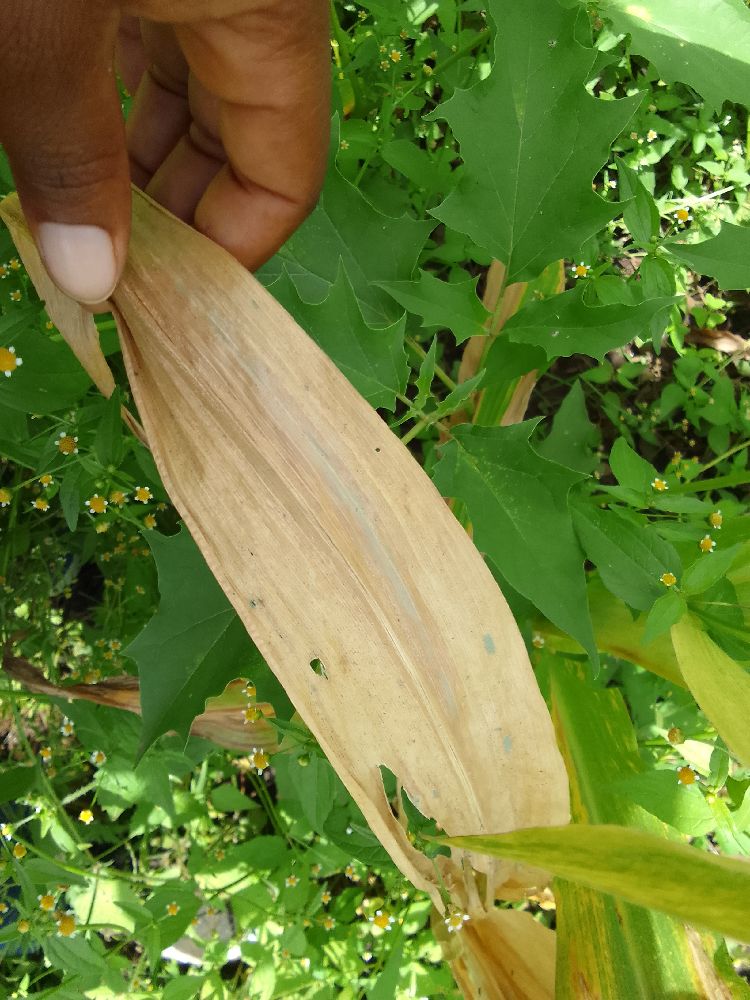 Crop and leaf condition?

maize, maize lethal necrosis
